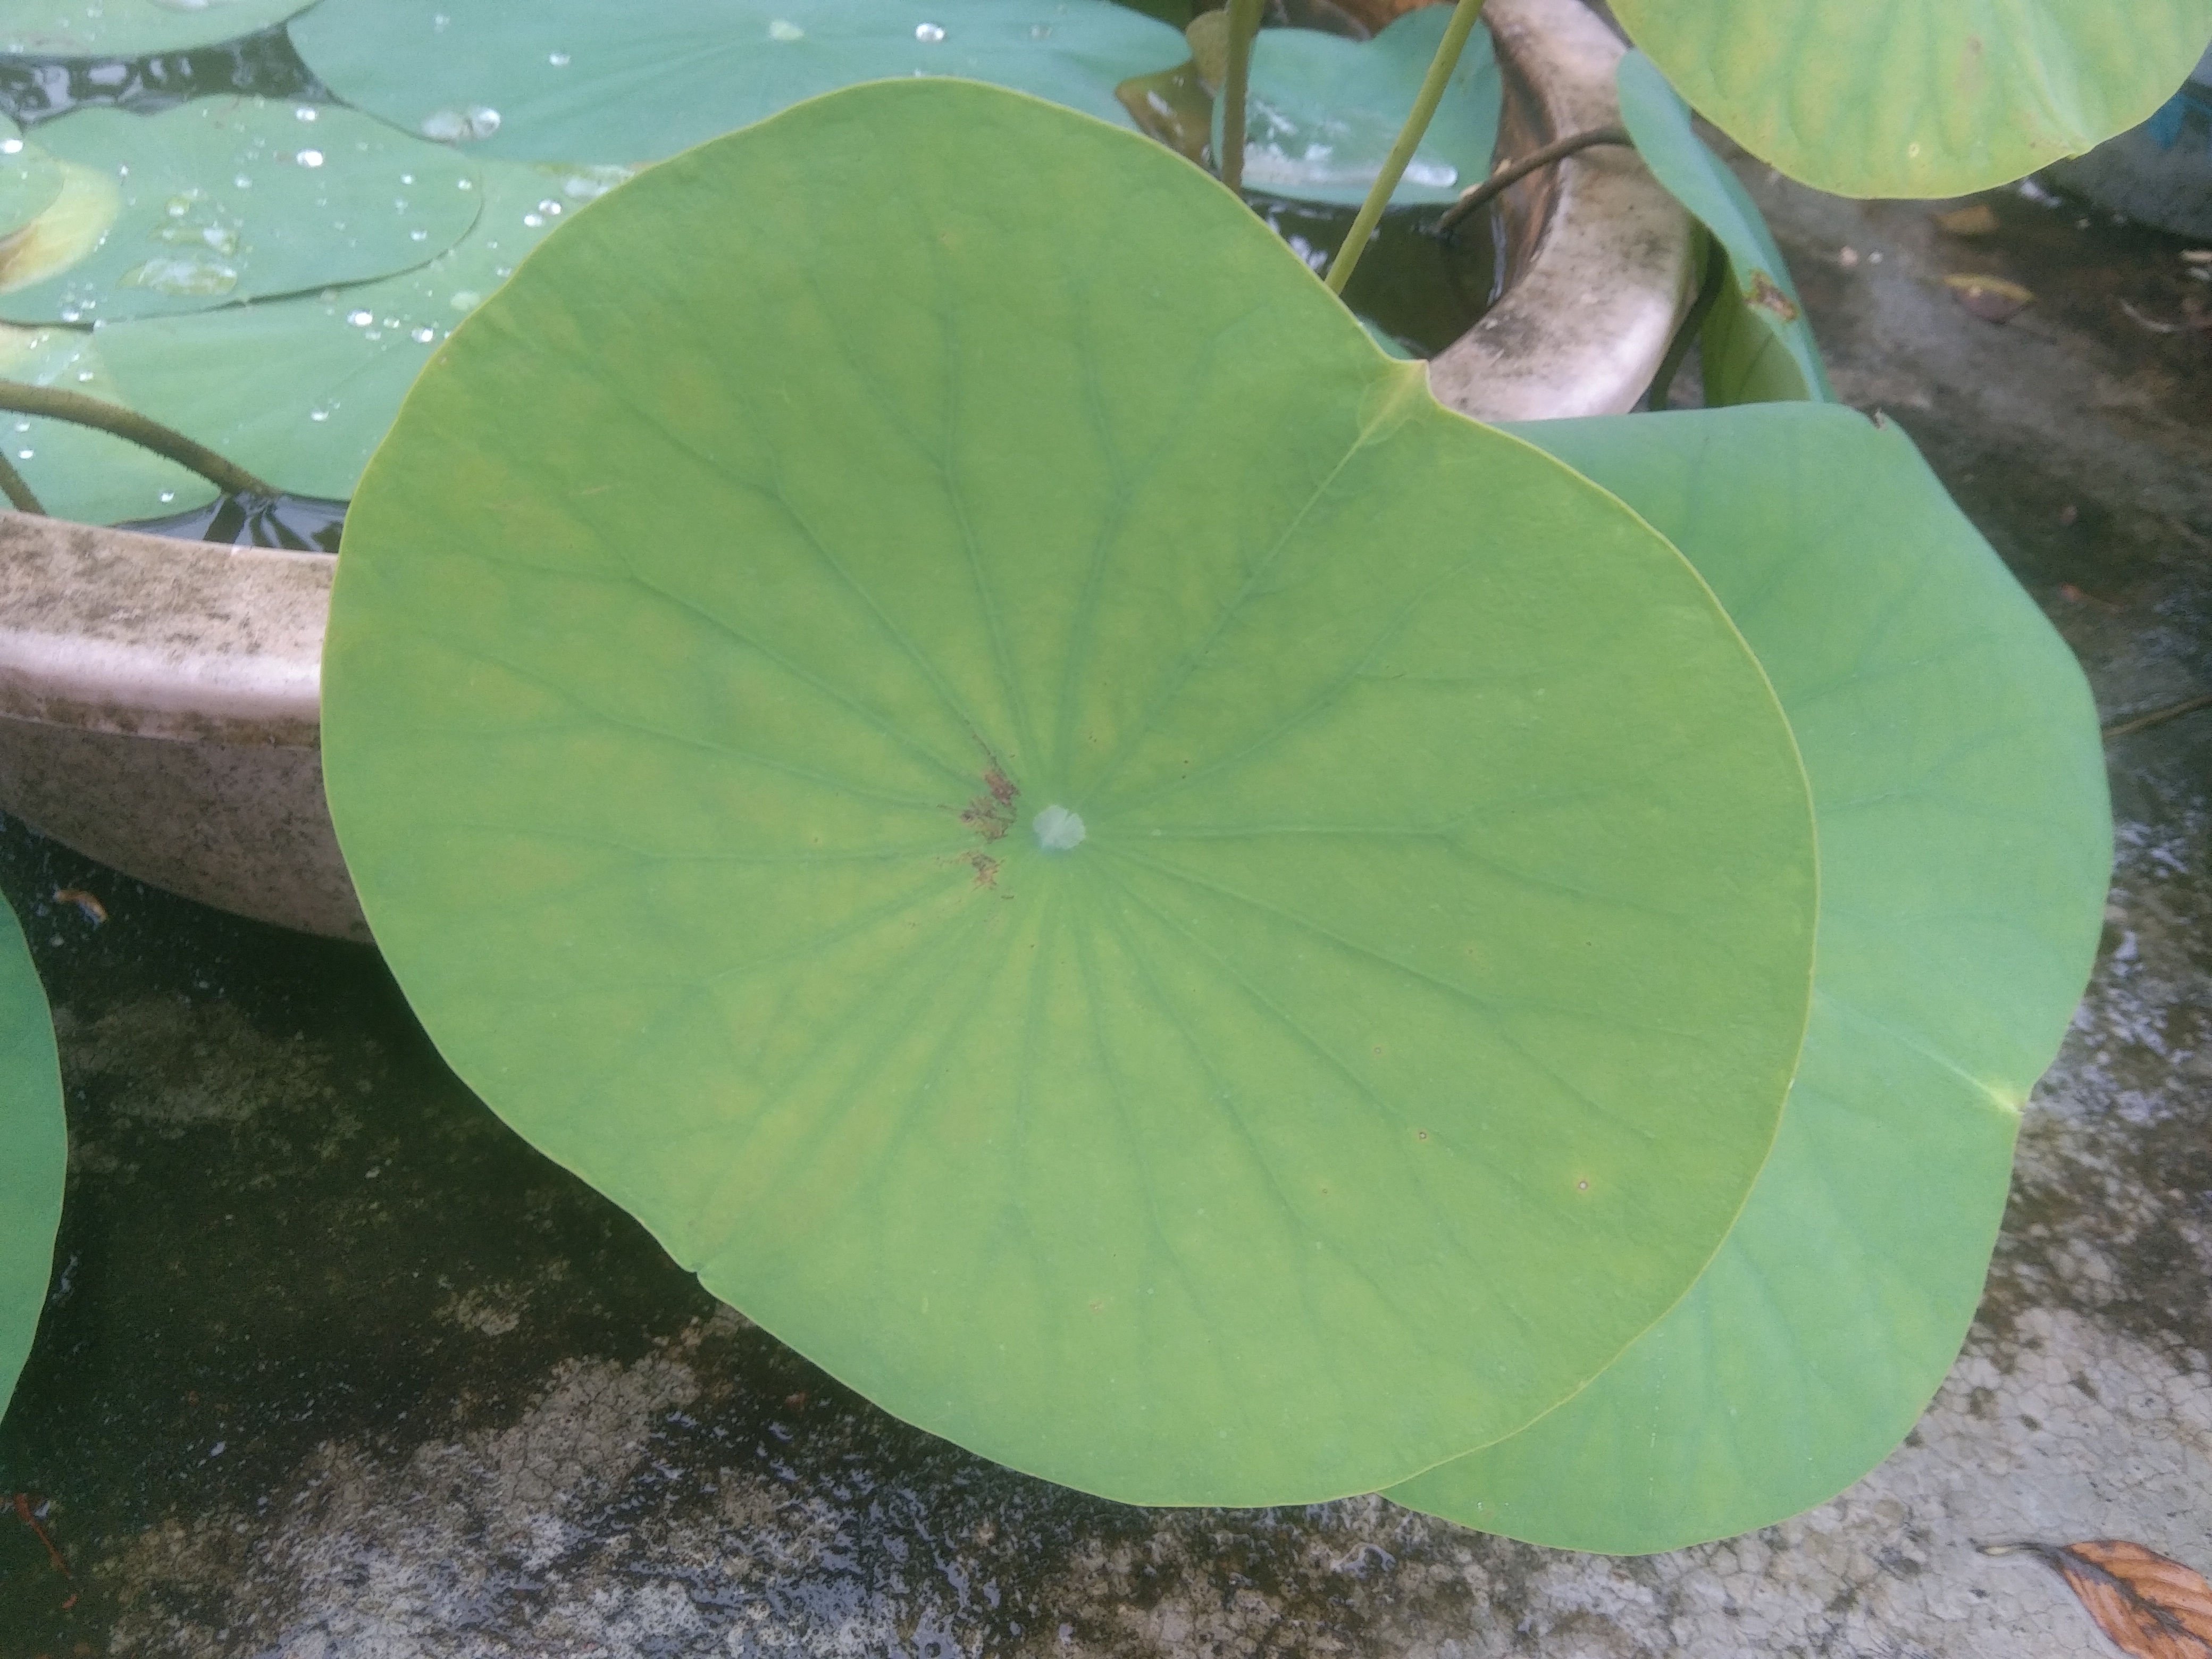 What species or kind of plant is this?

lotus
